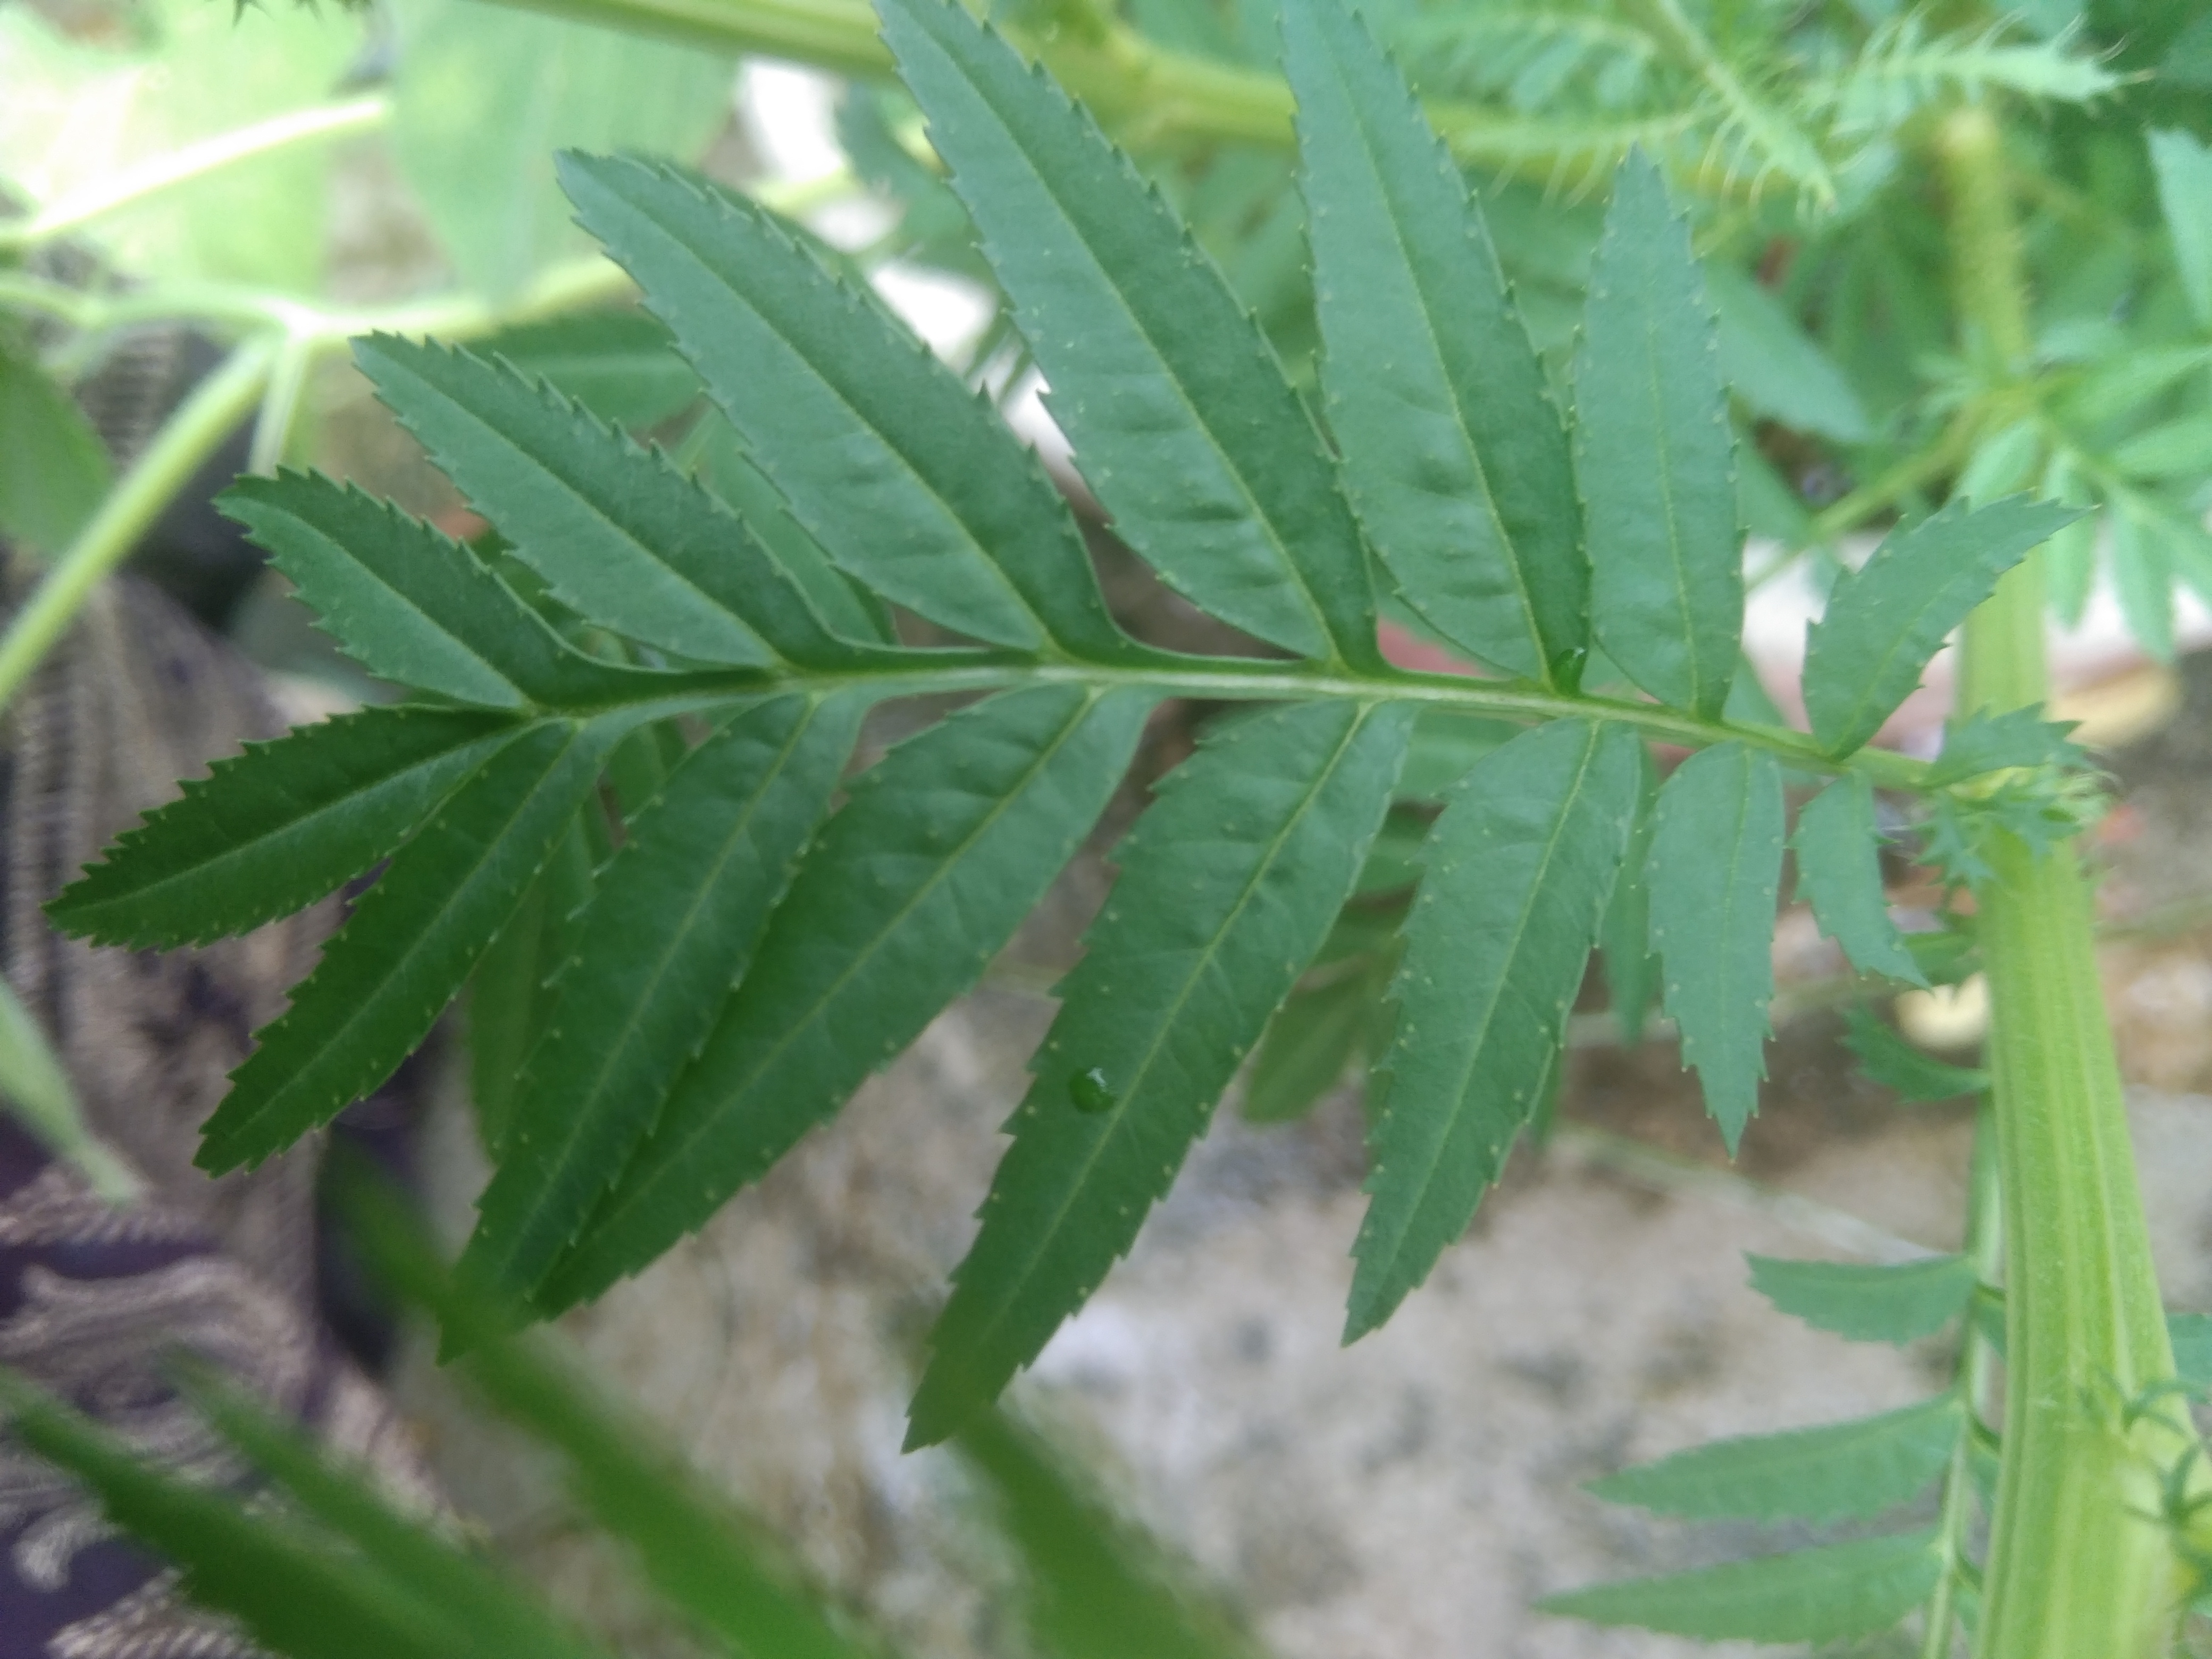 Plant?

marigold
